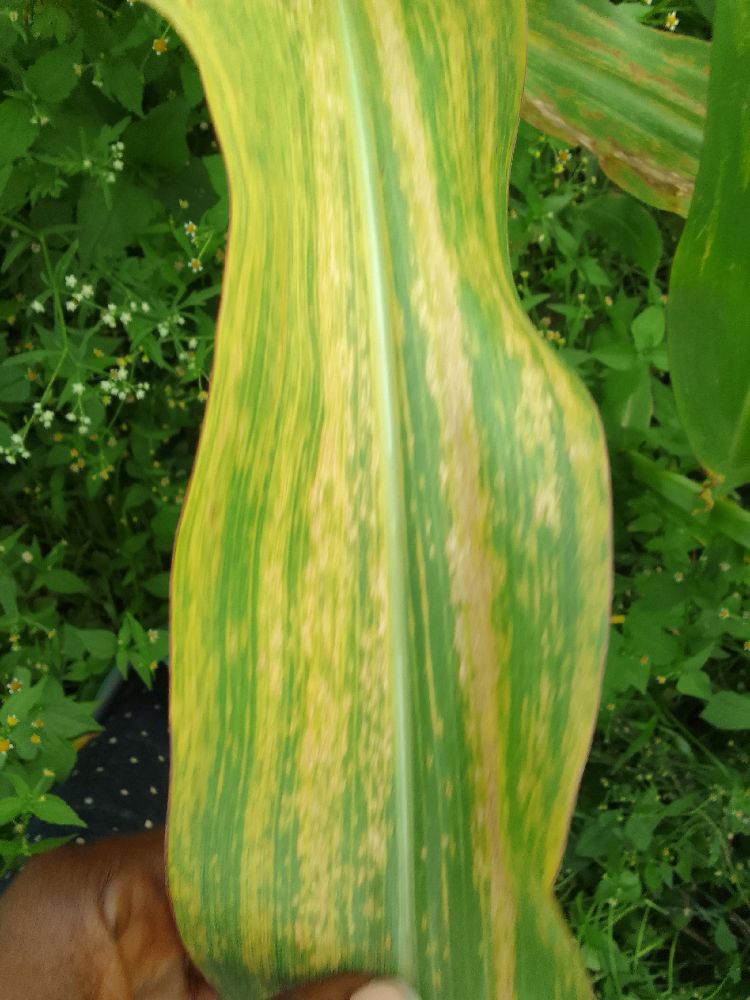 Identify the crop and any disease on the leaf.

maize, maize lethal necrosis
